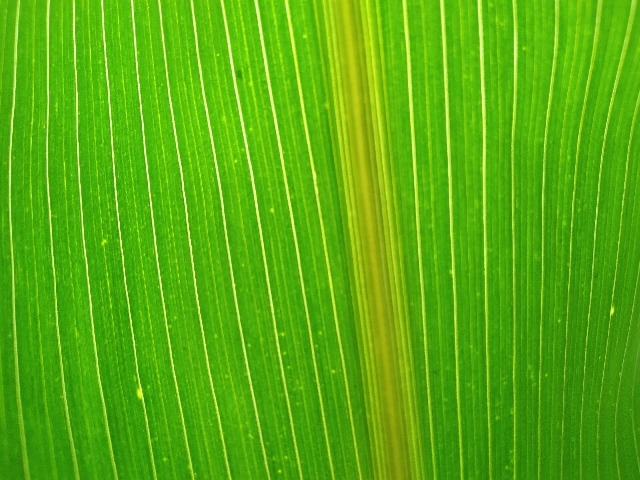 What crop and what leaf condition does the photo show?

maize, healthy
